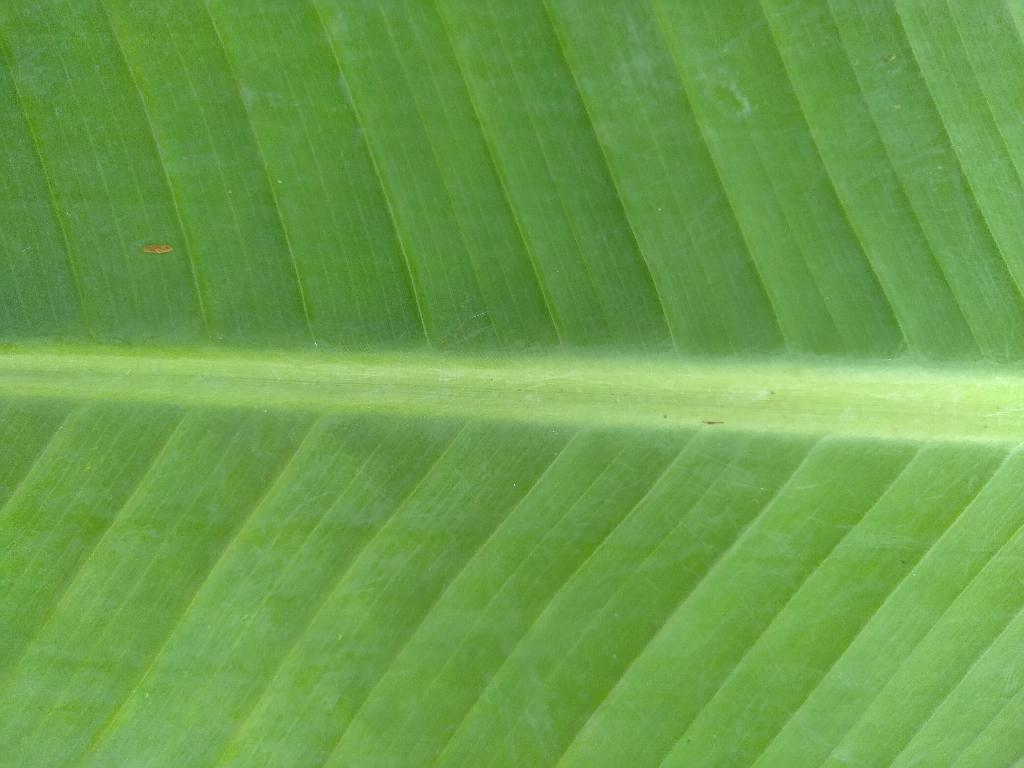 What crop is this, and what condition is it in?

banana, healthy
